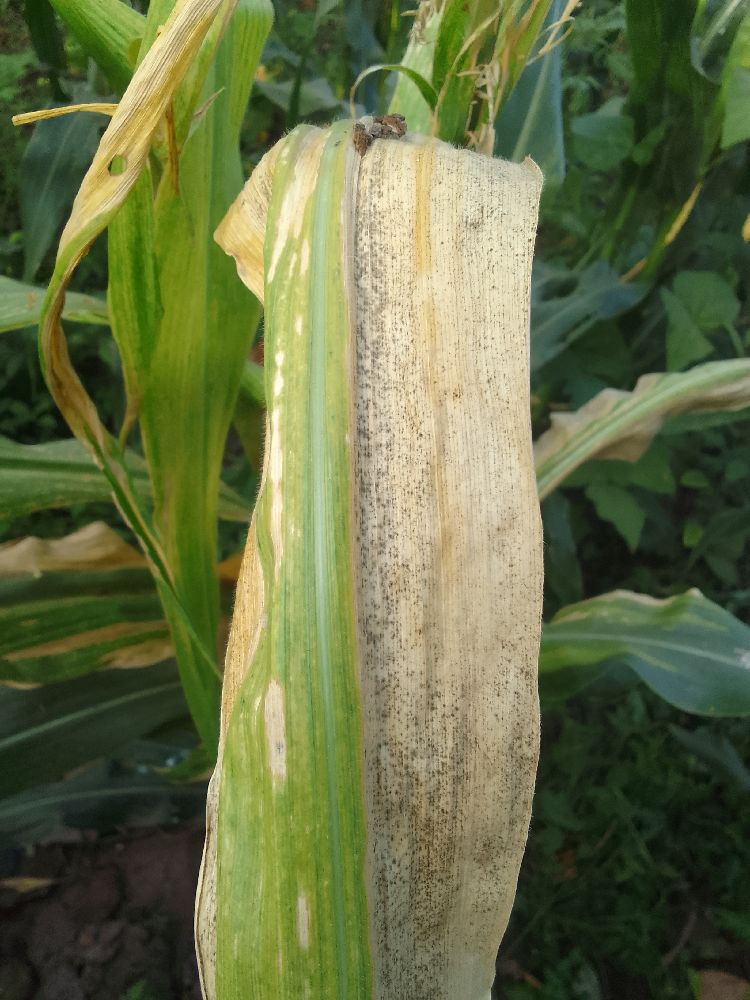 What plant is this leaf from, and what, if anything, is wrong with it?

maize, maize lethal necrosis
